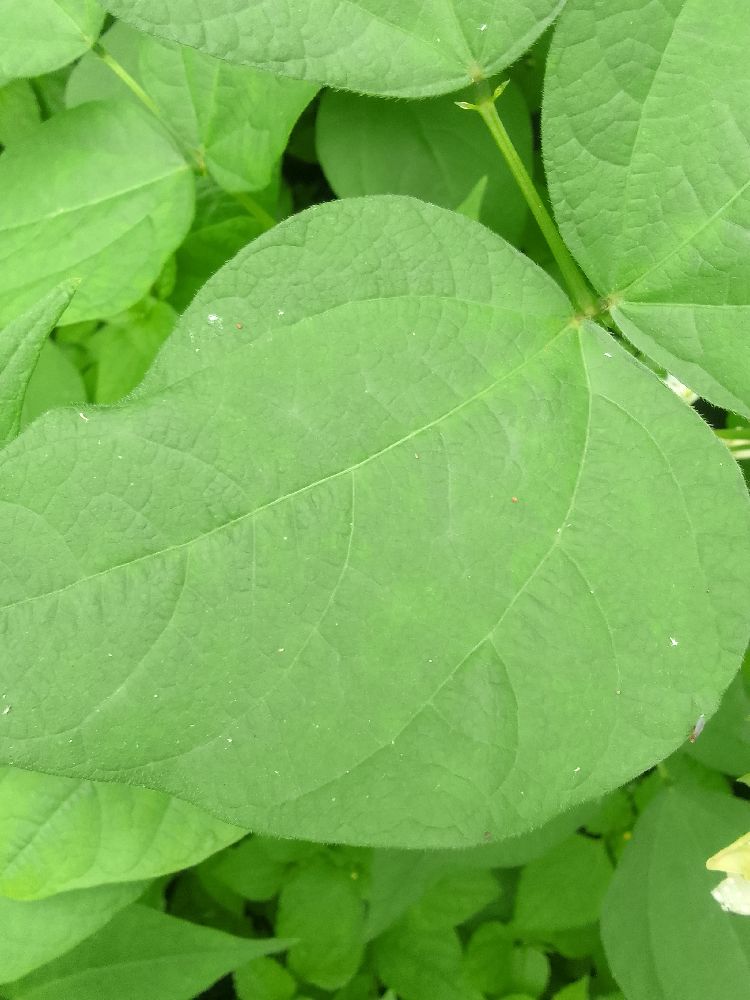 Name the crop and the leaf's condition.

common bean, healthy
